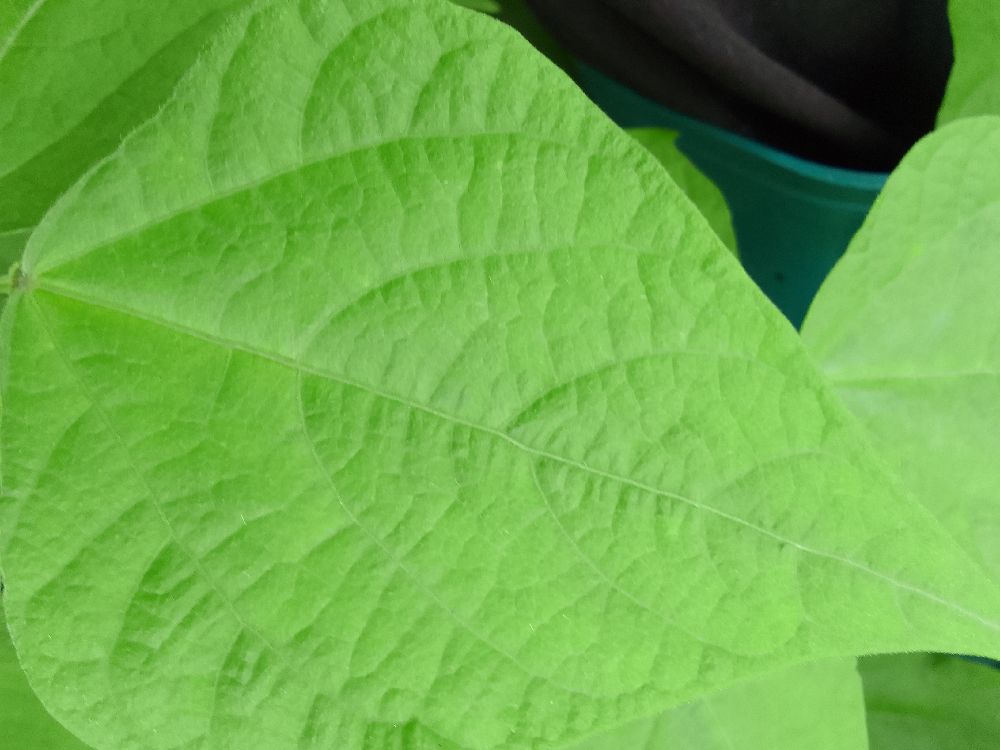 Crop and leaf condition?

common bean, healthy
